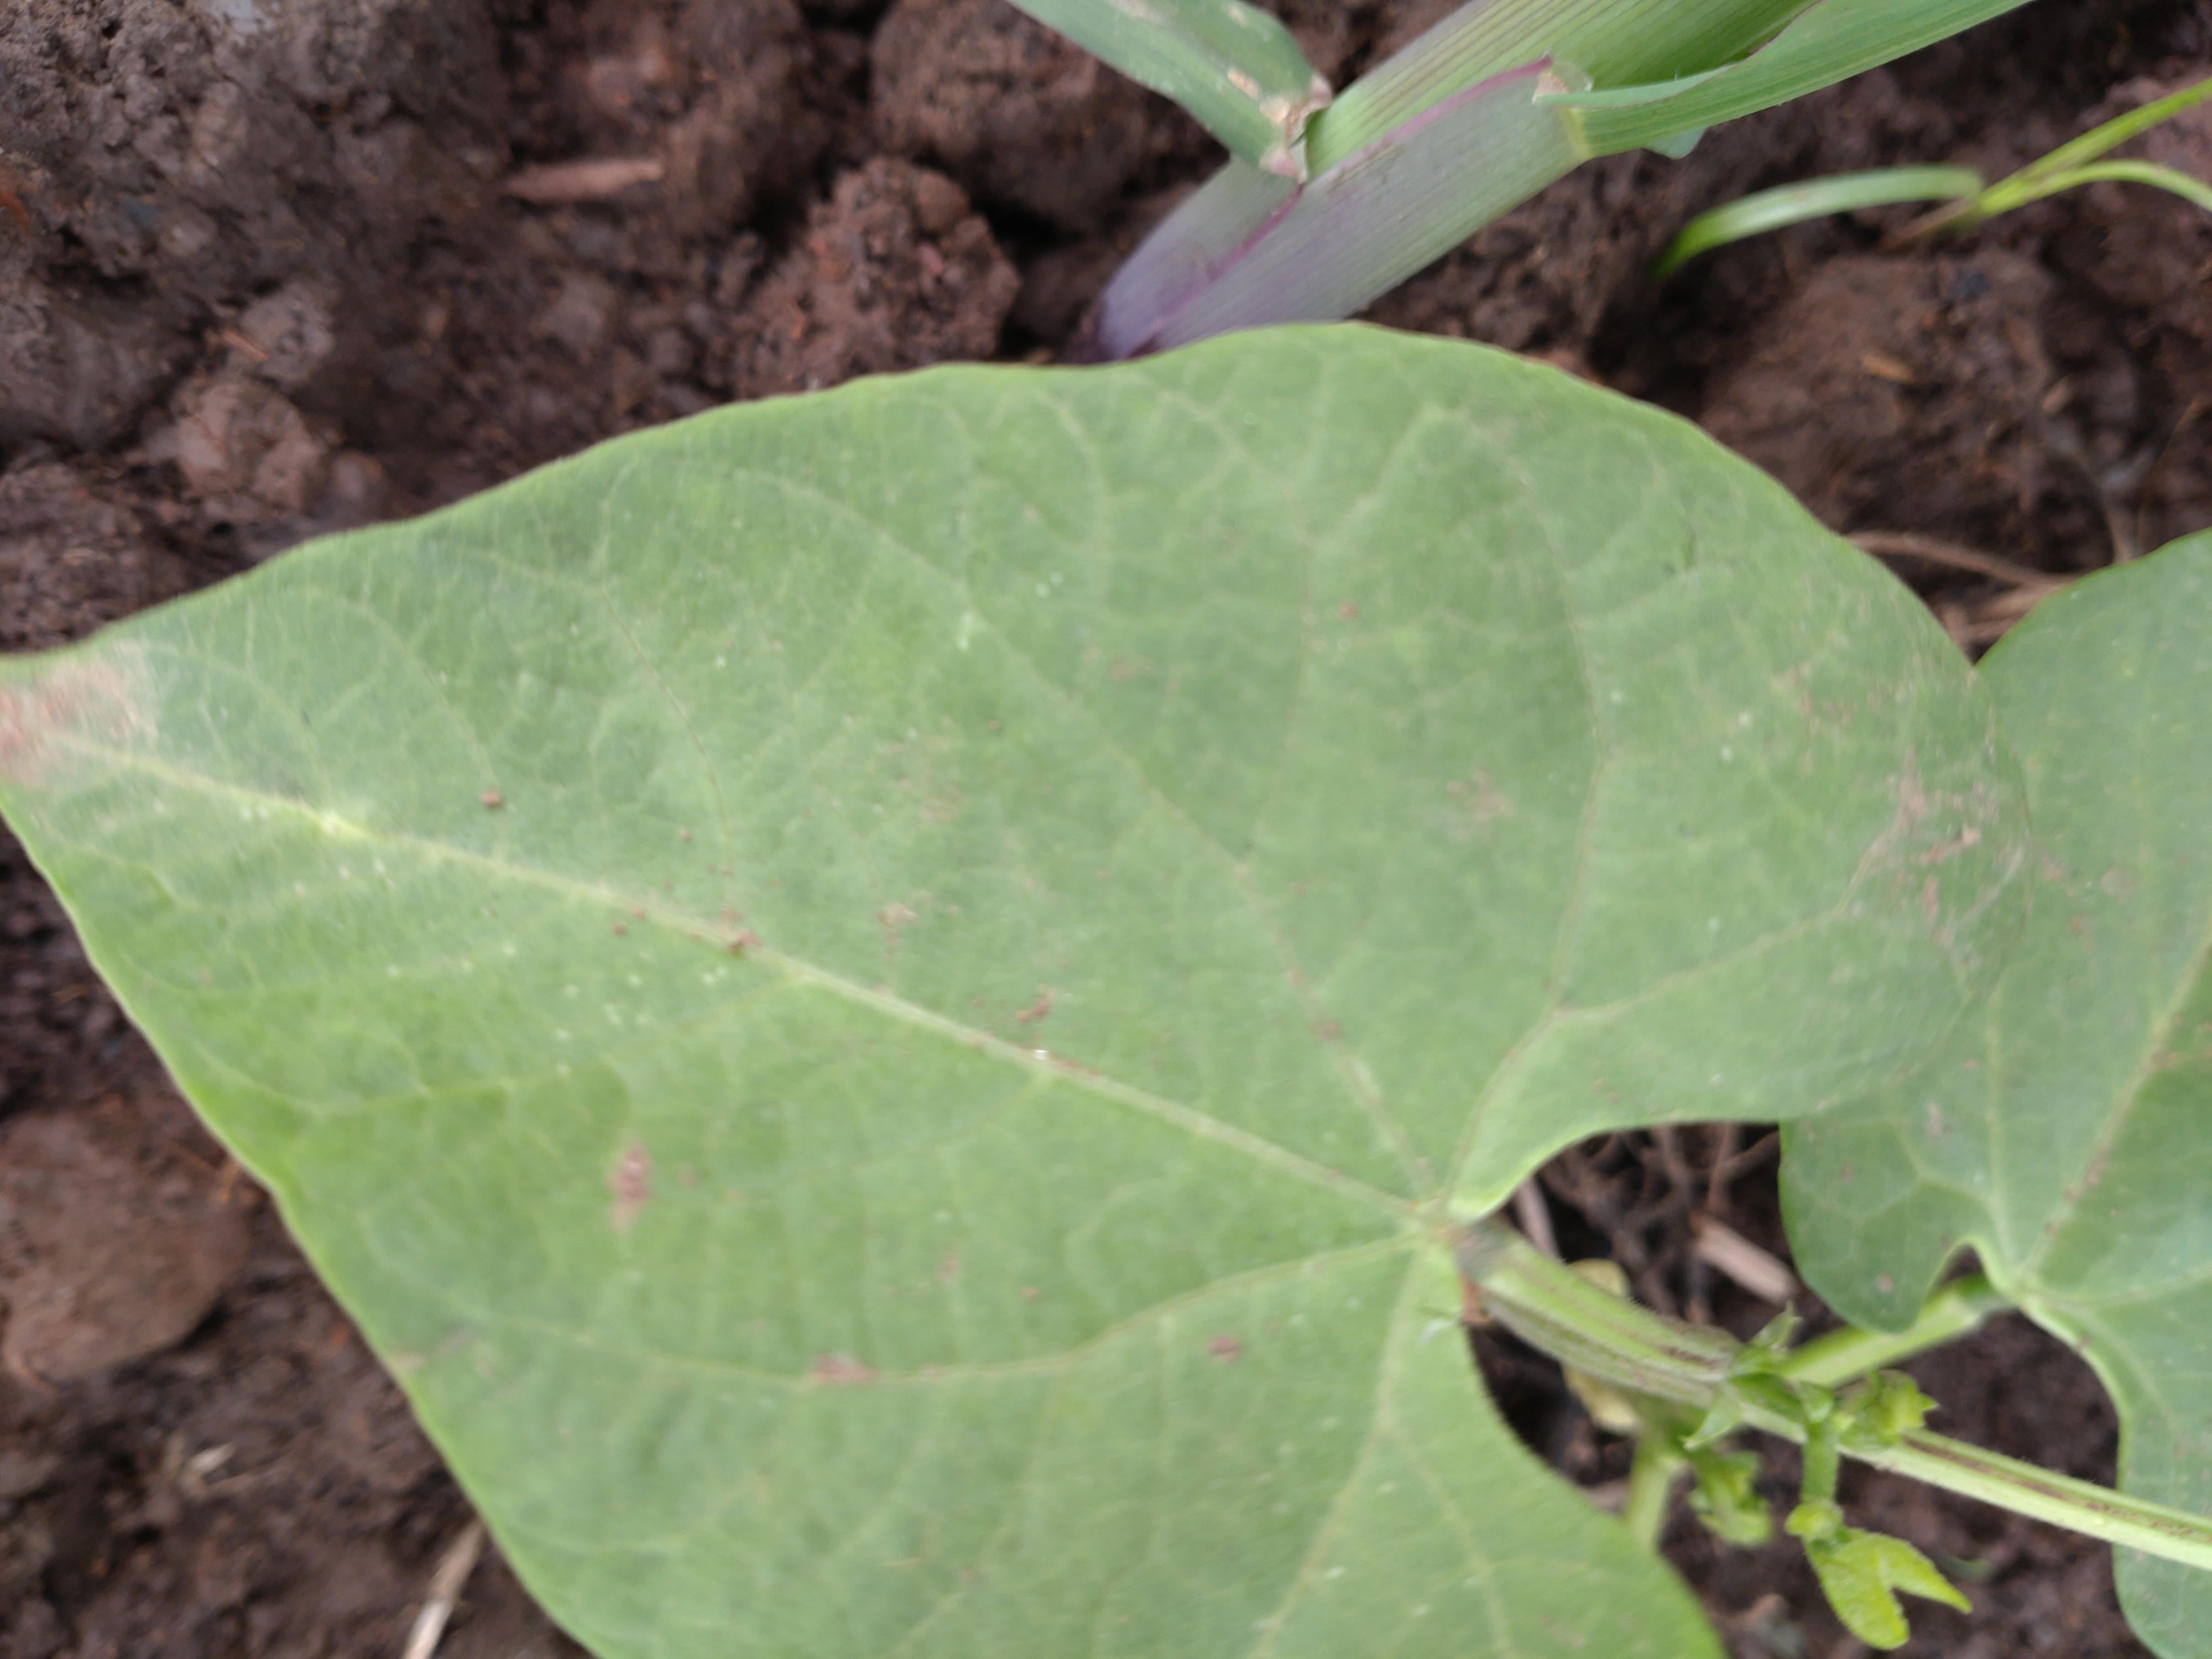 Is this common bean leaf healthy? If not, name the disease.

healthy
